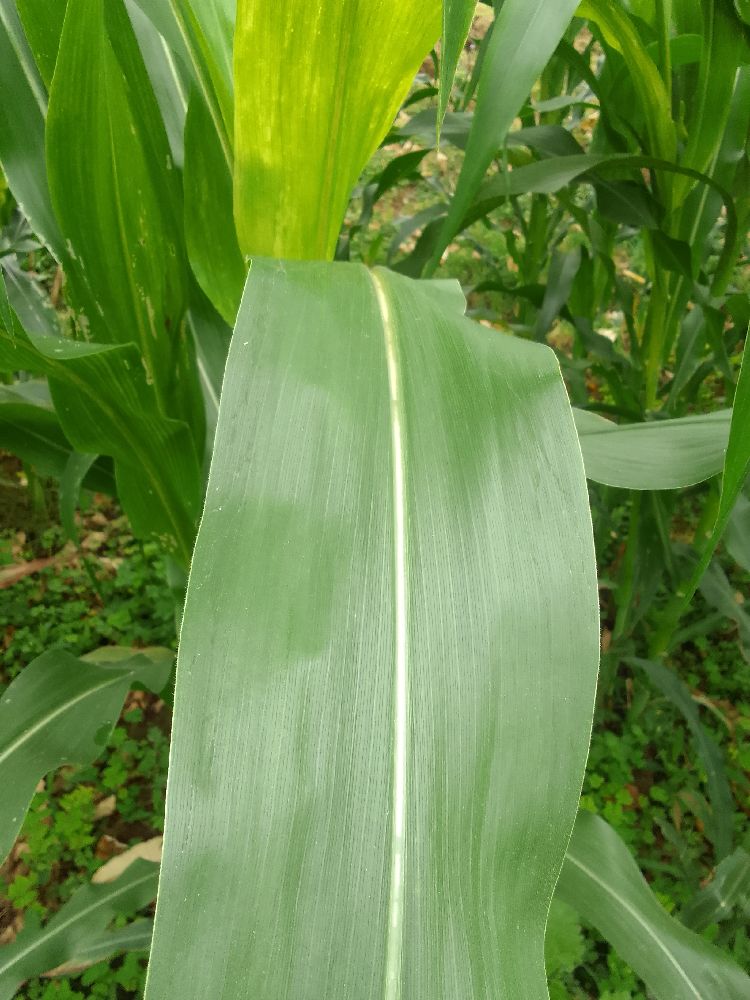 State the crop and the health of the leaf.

maize, healthy
